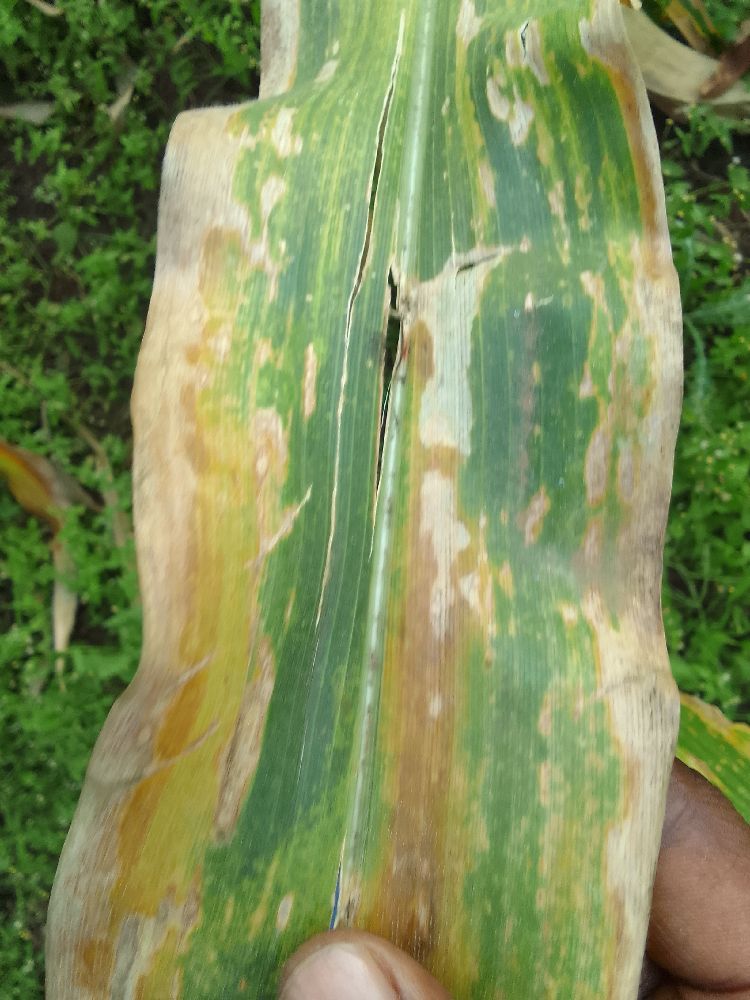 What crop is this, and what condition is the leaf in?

maize, maize lethal necrosis
